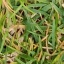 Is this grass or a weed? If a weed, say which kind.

grass
